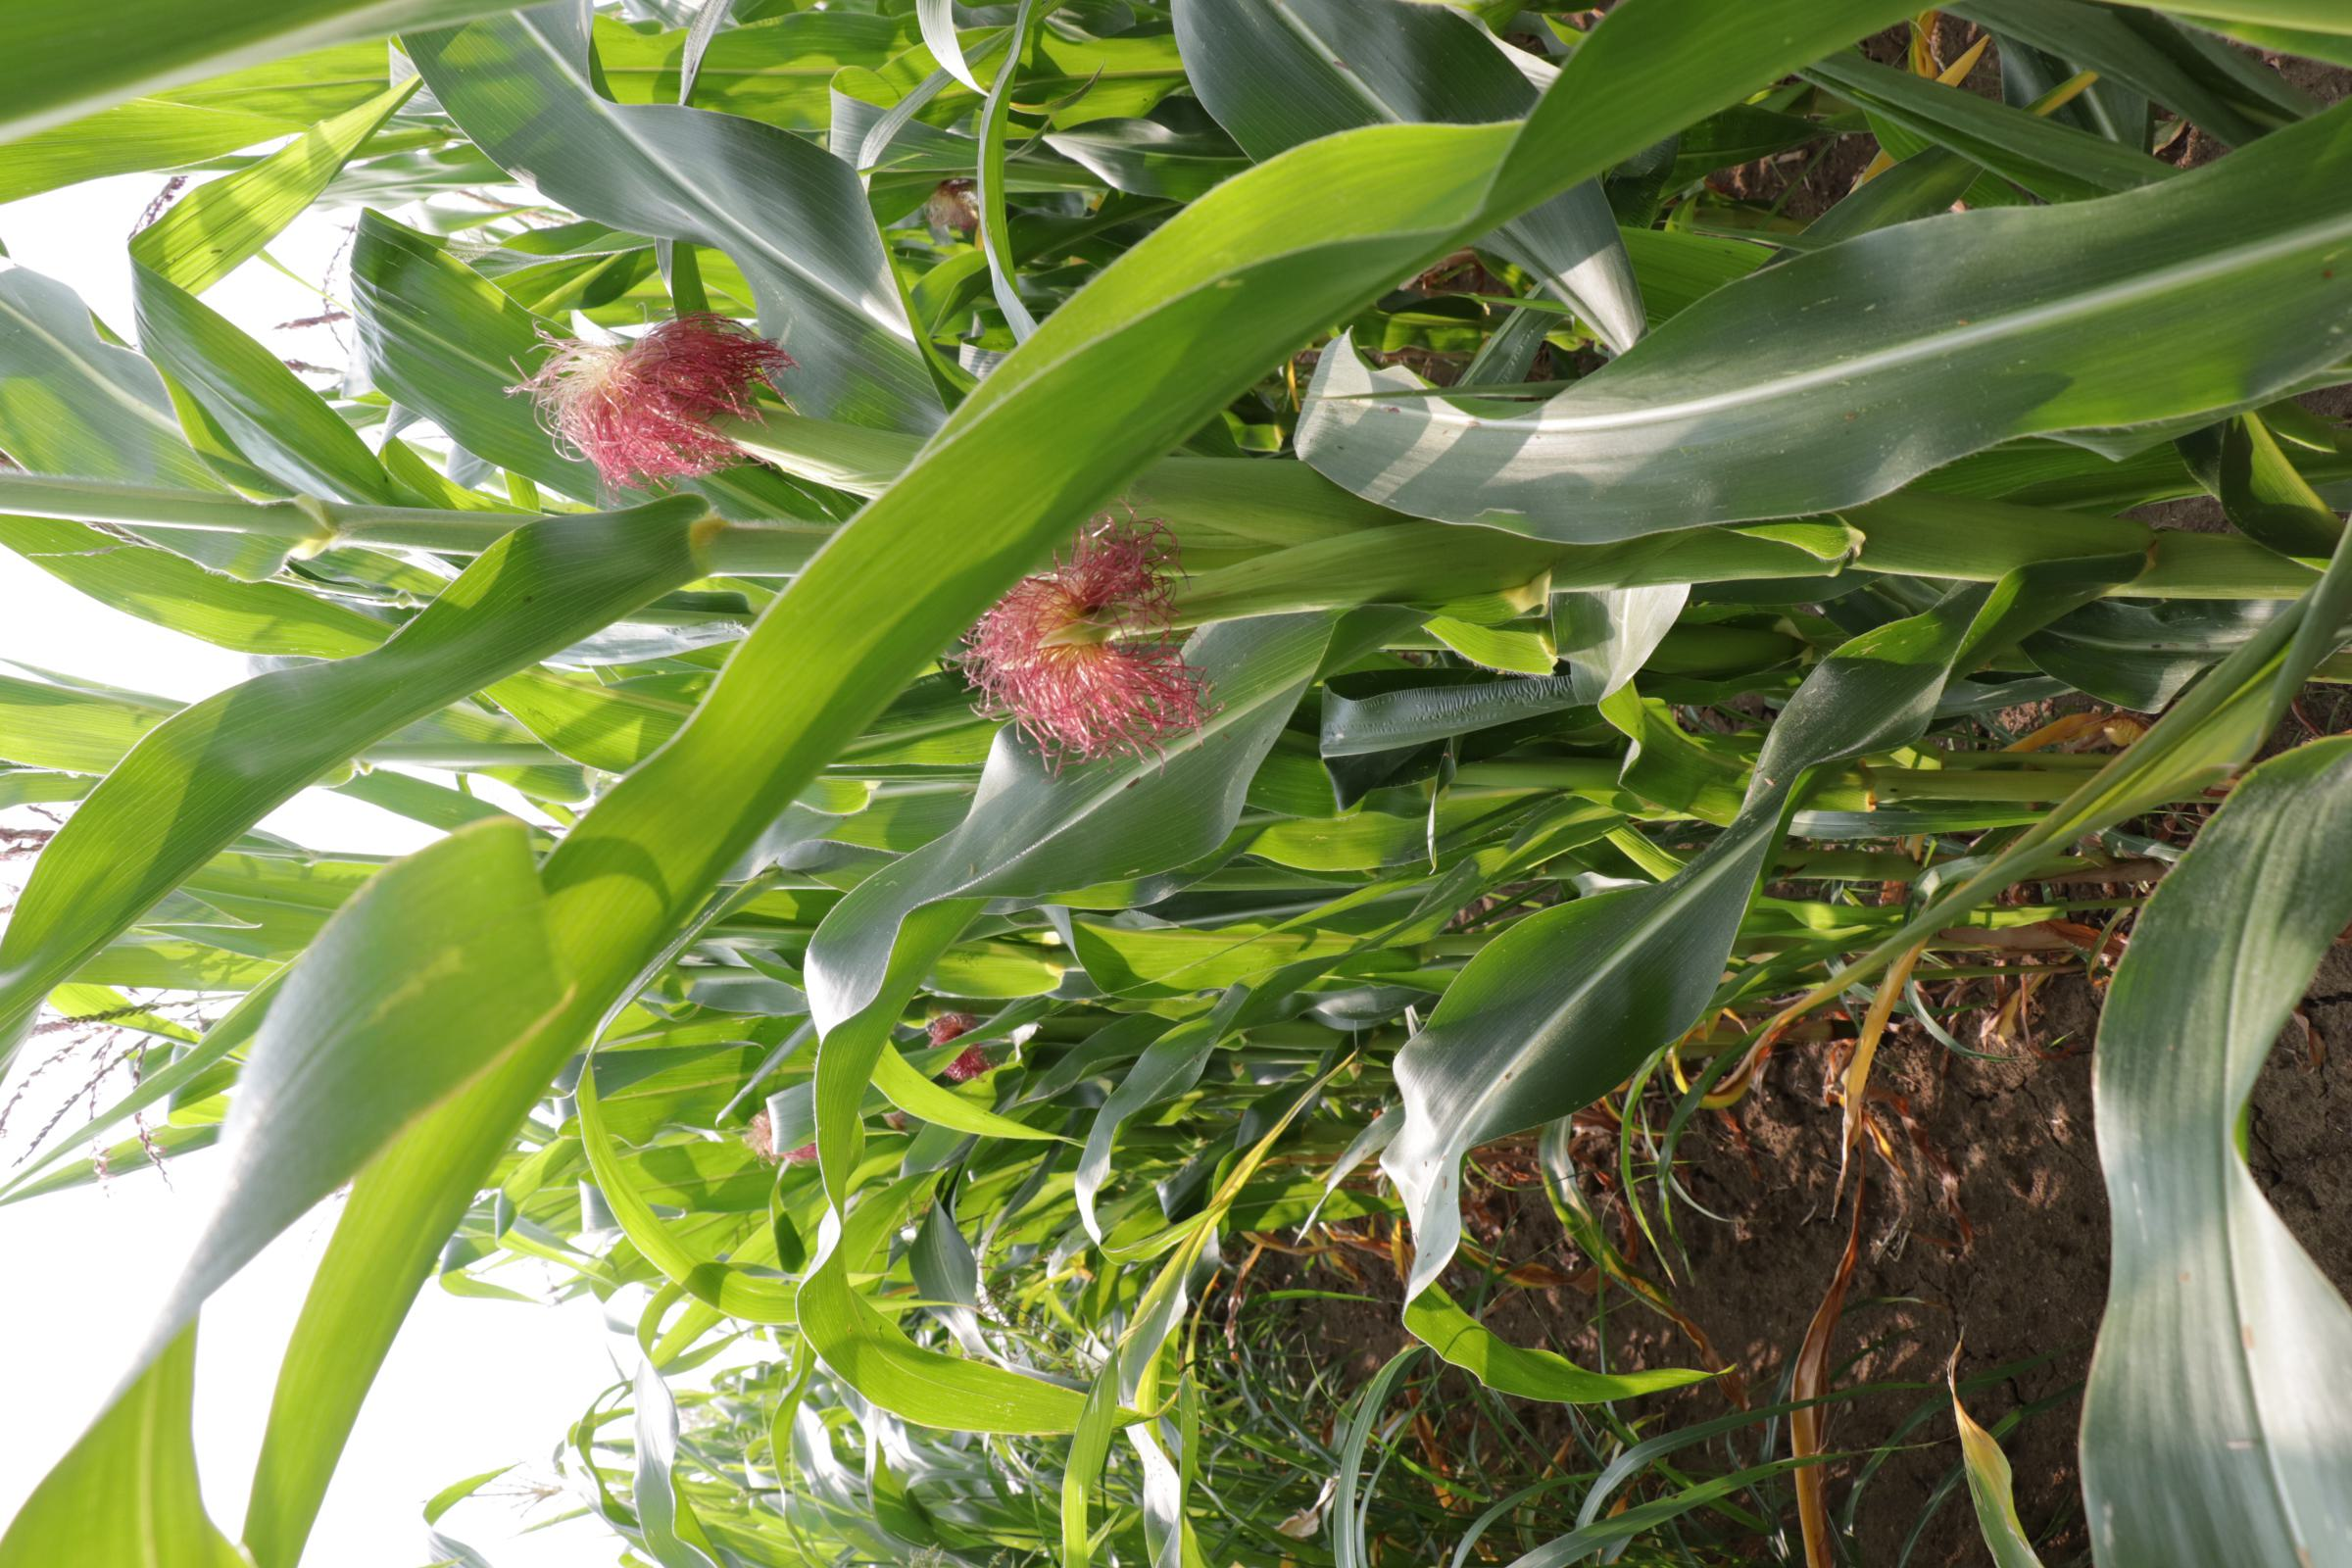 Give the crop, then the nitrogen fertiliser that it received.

maize, full nitrogen fertilisation
